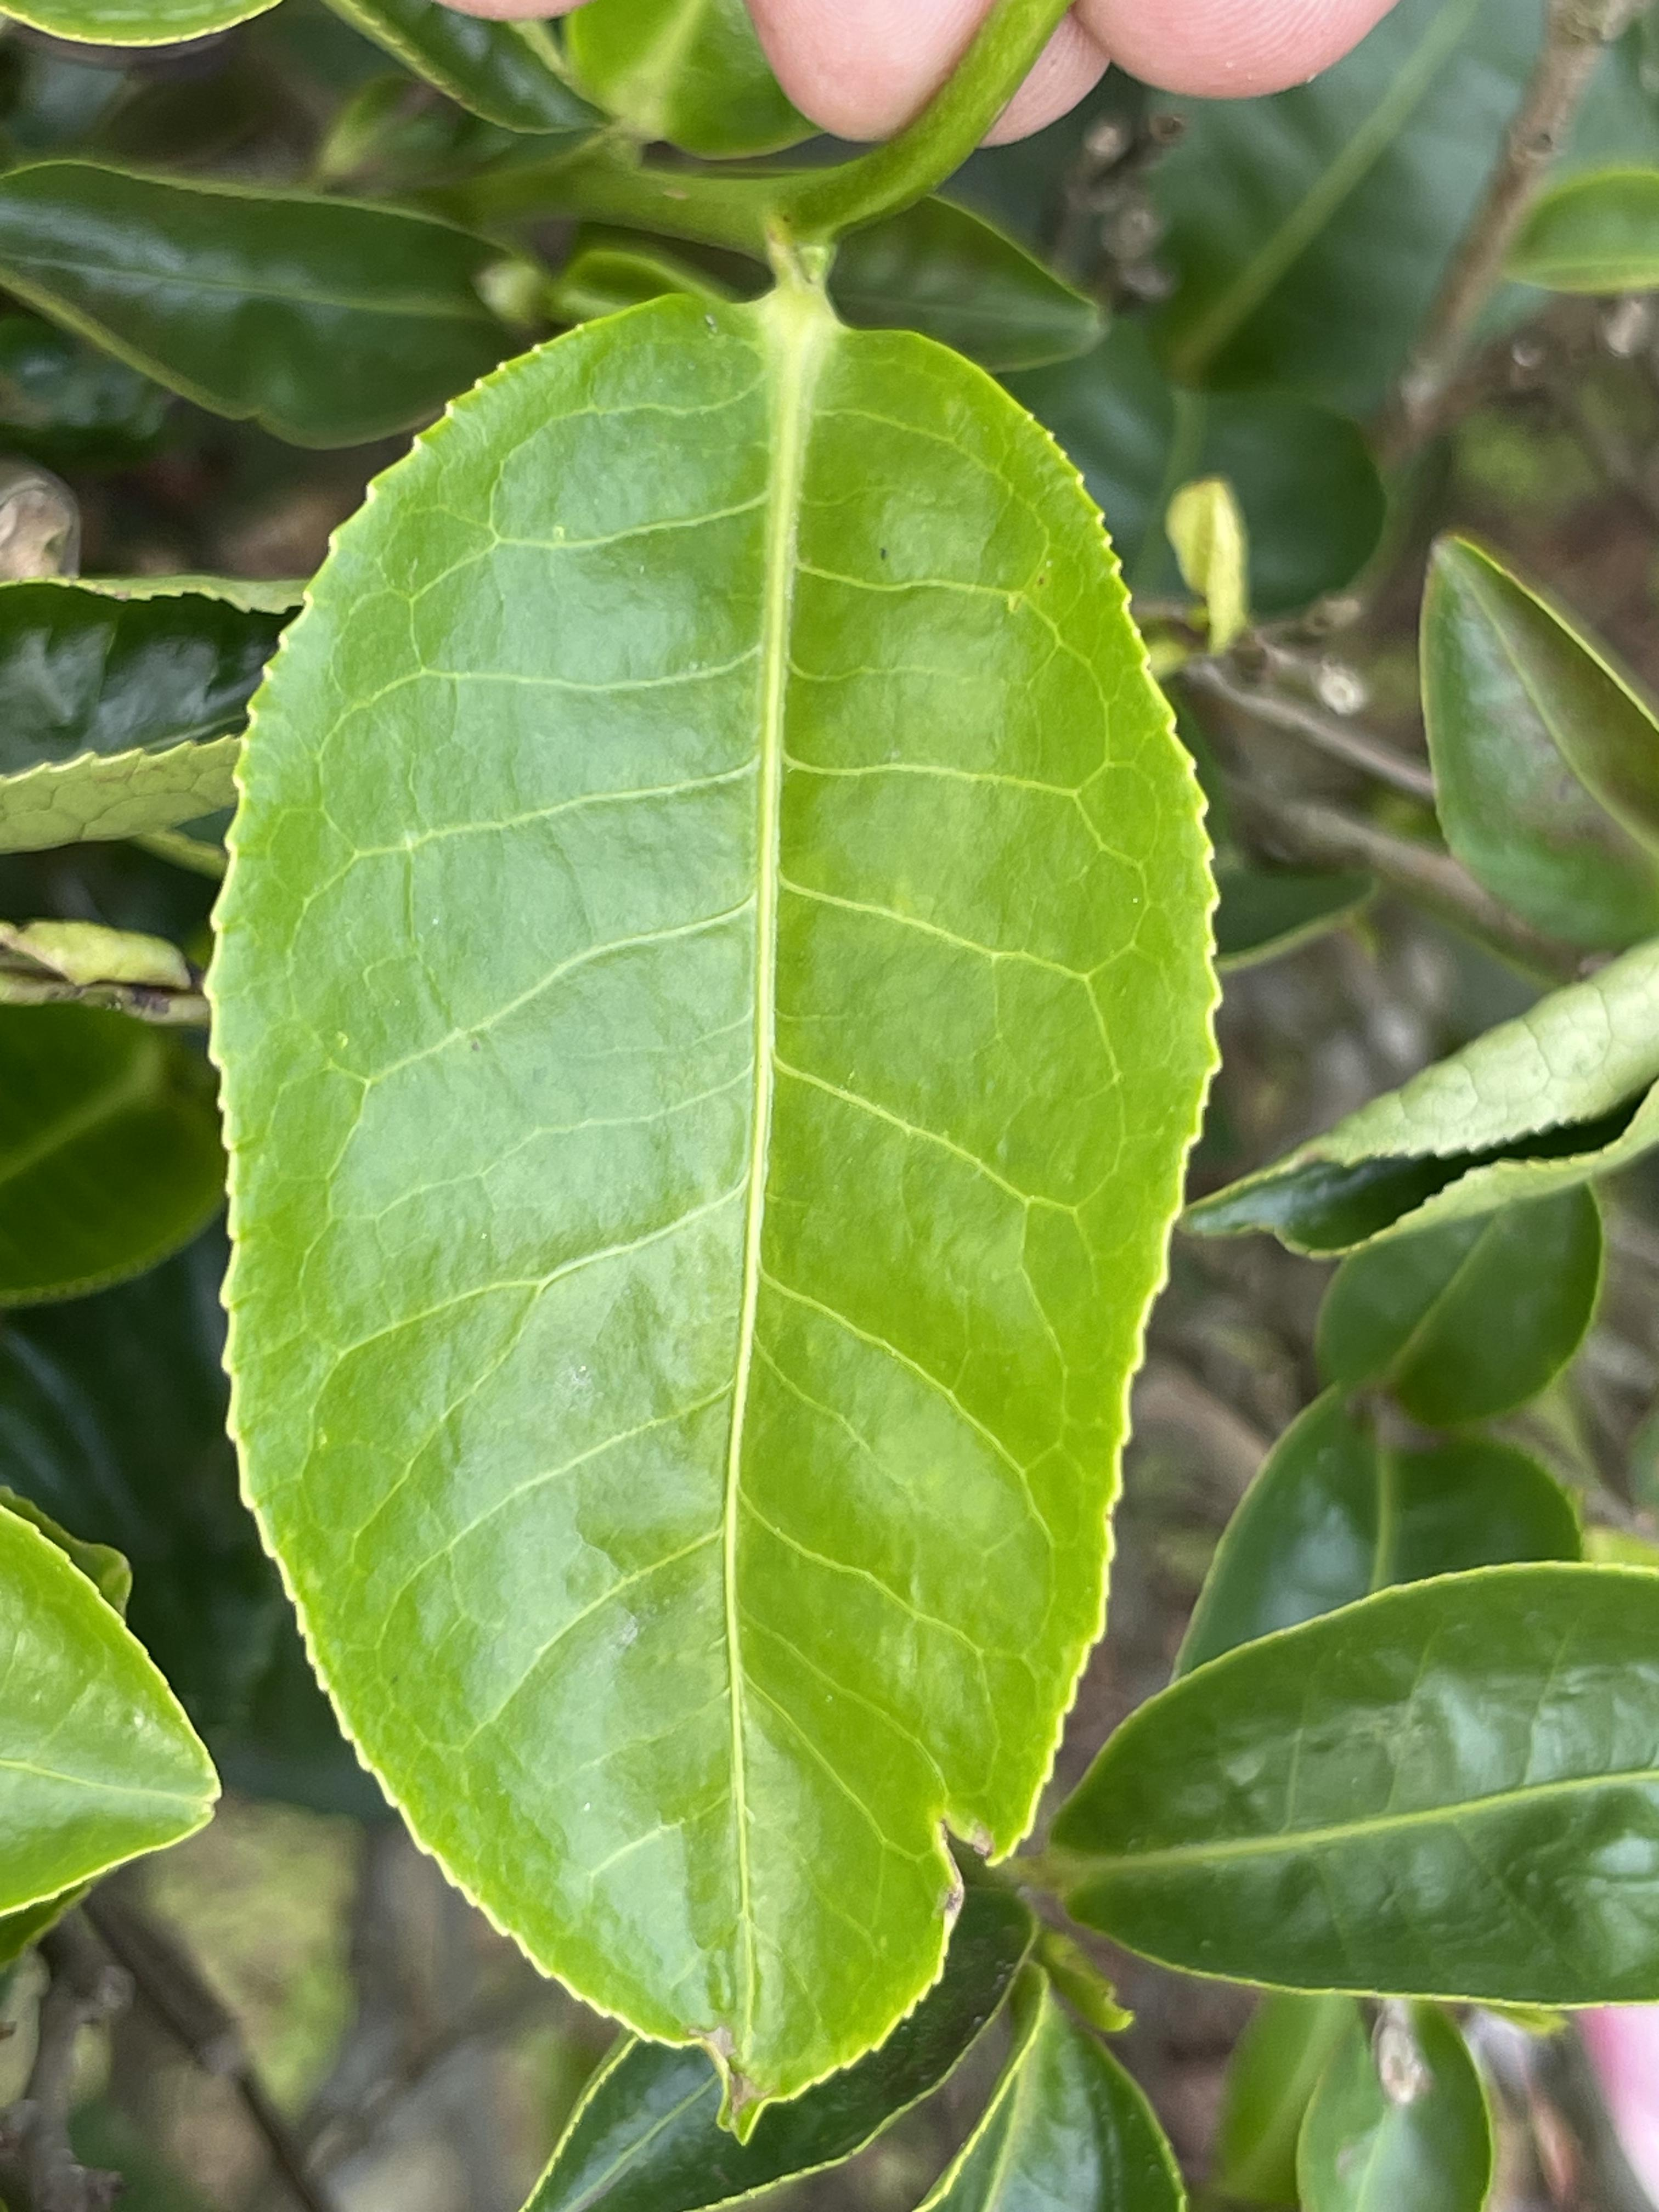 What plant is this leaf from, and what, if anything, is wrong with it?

tea, healthy leaf
